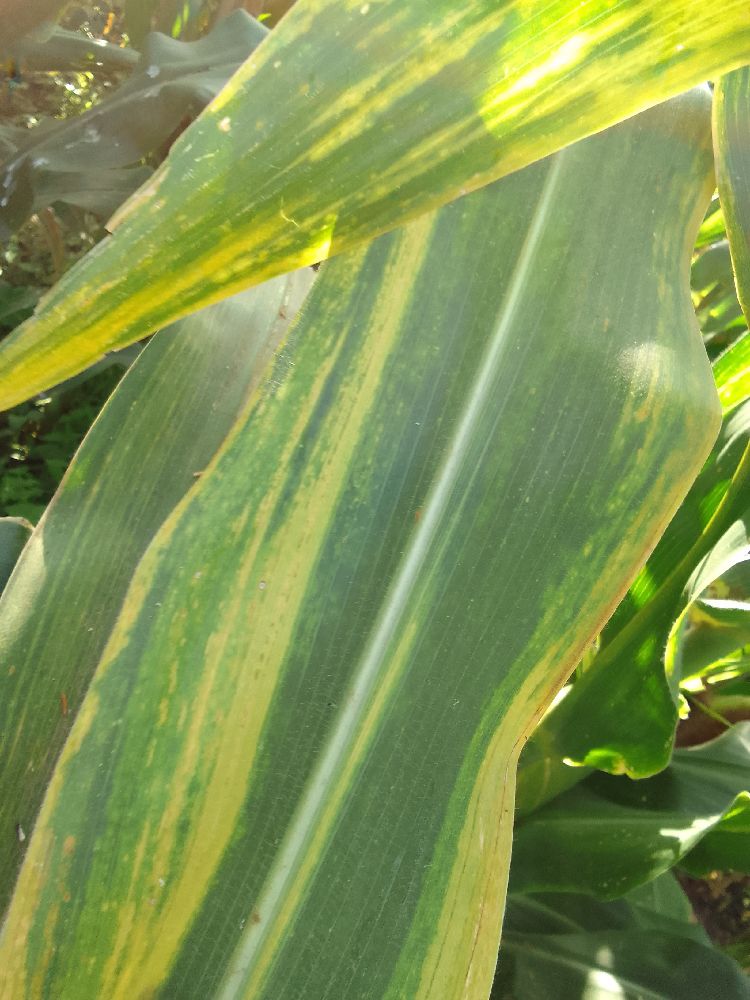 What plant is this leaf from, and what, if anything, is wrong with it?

maize, maize lethal necrosis
